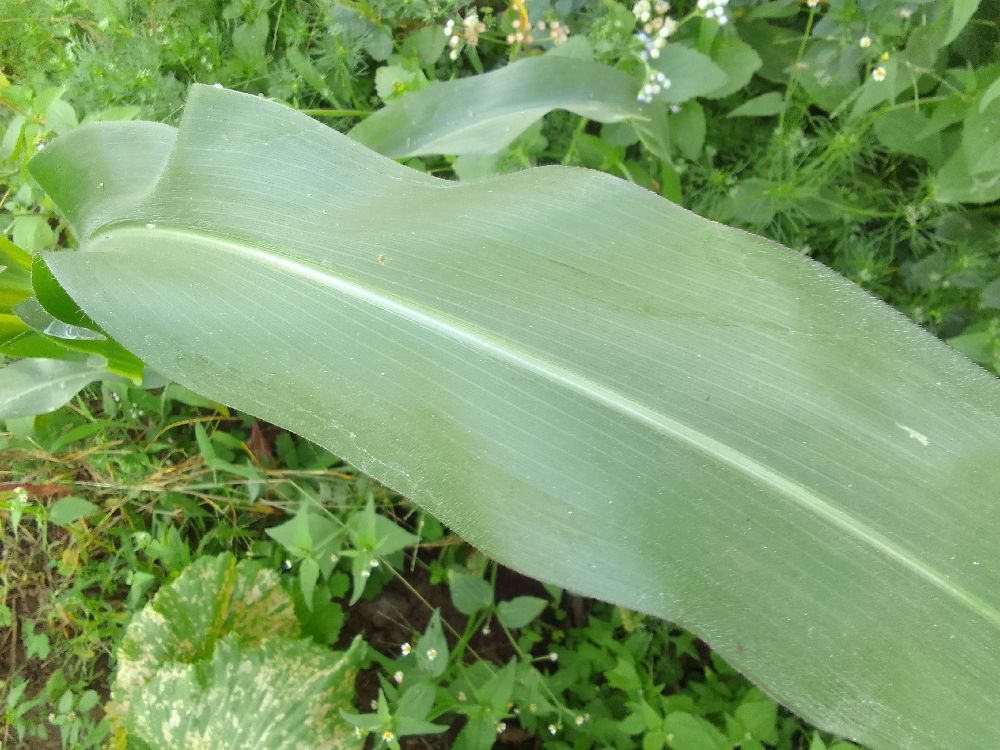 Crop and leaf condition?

maize, healthy
